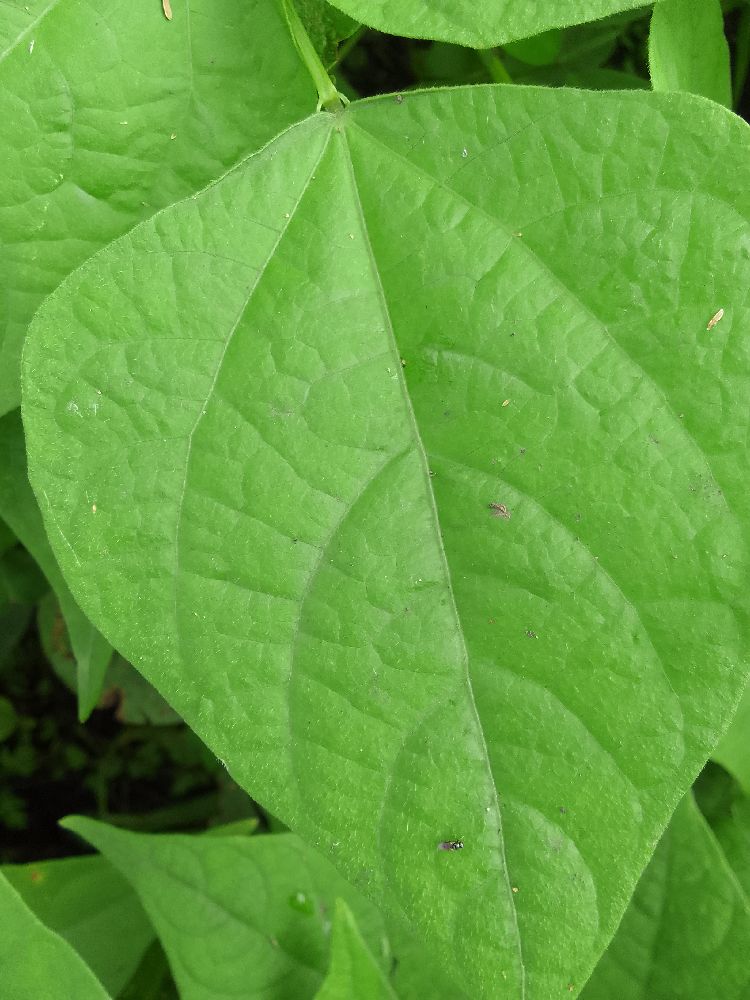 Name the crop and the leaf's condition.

common bean, healthy
